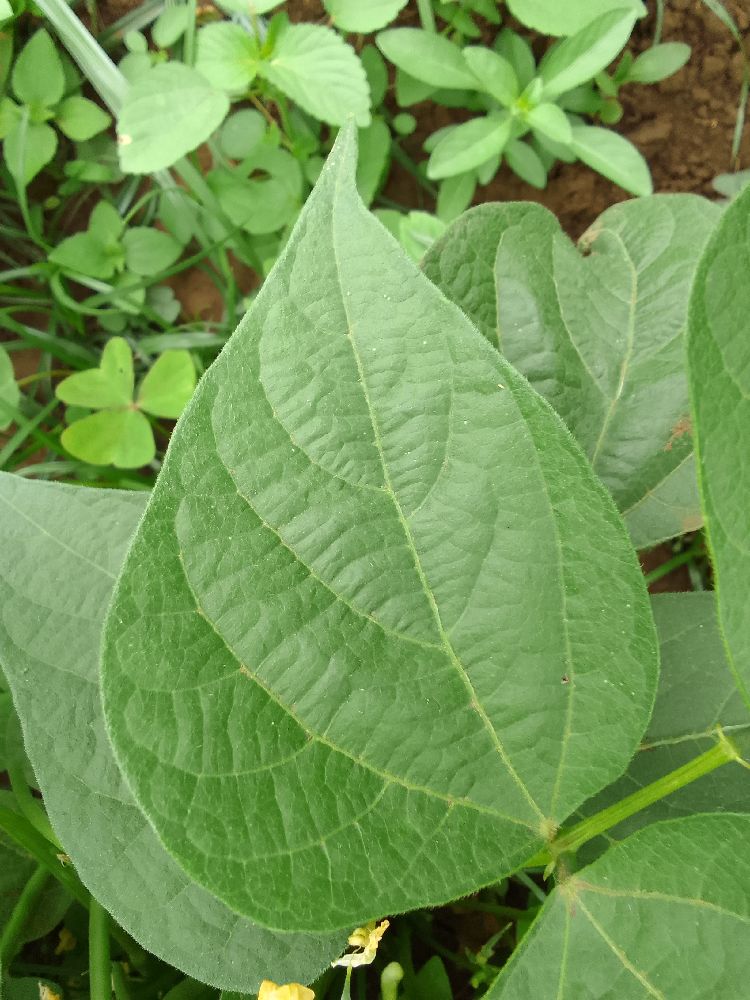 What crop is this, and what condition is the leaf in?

common bean, healthy
